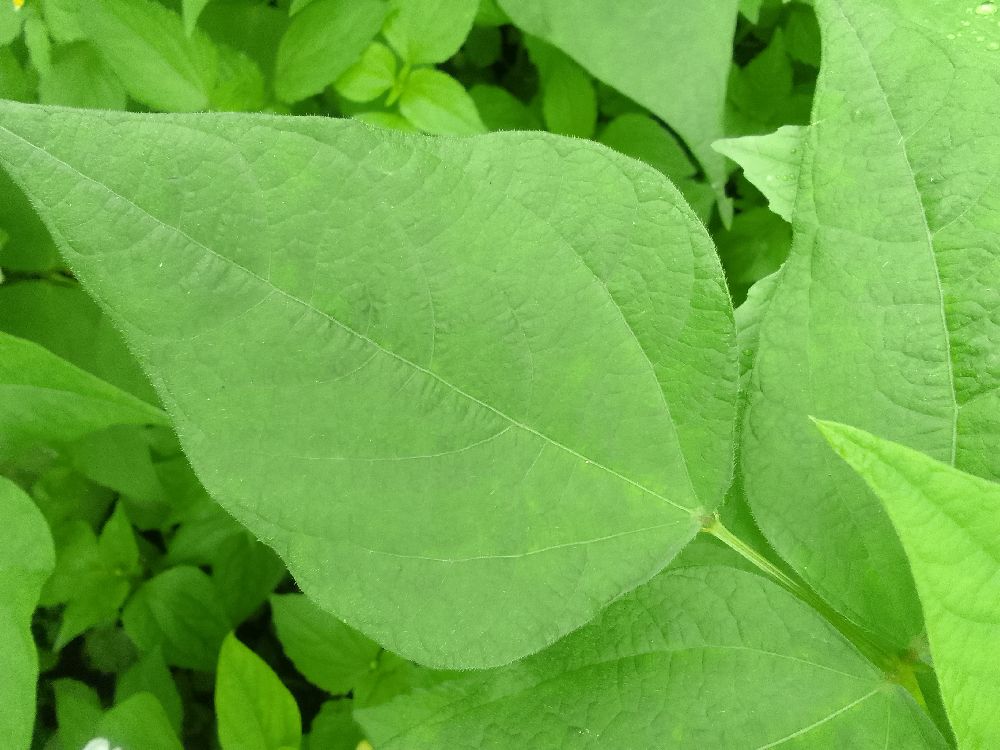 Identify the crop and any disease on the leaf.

common bean, healthy
